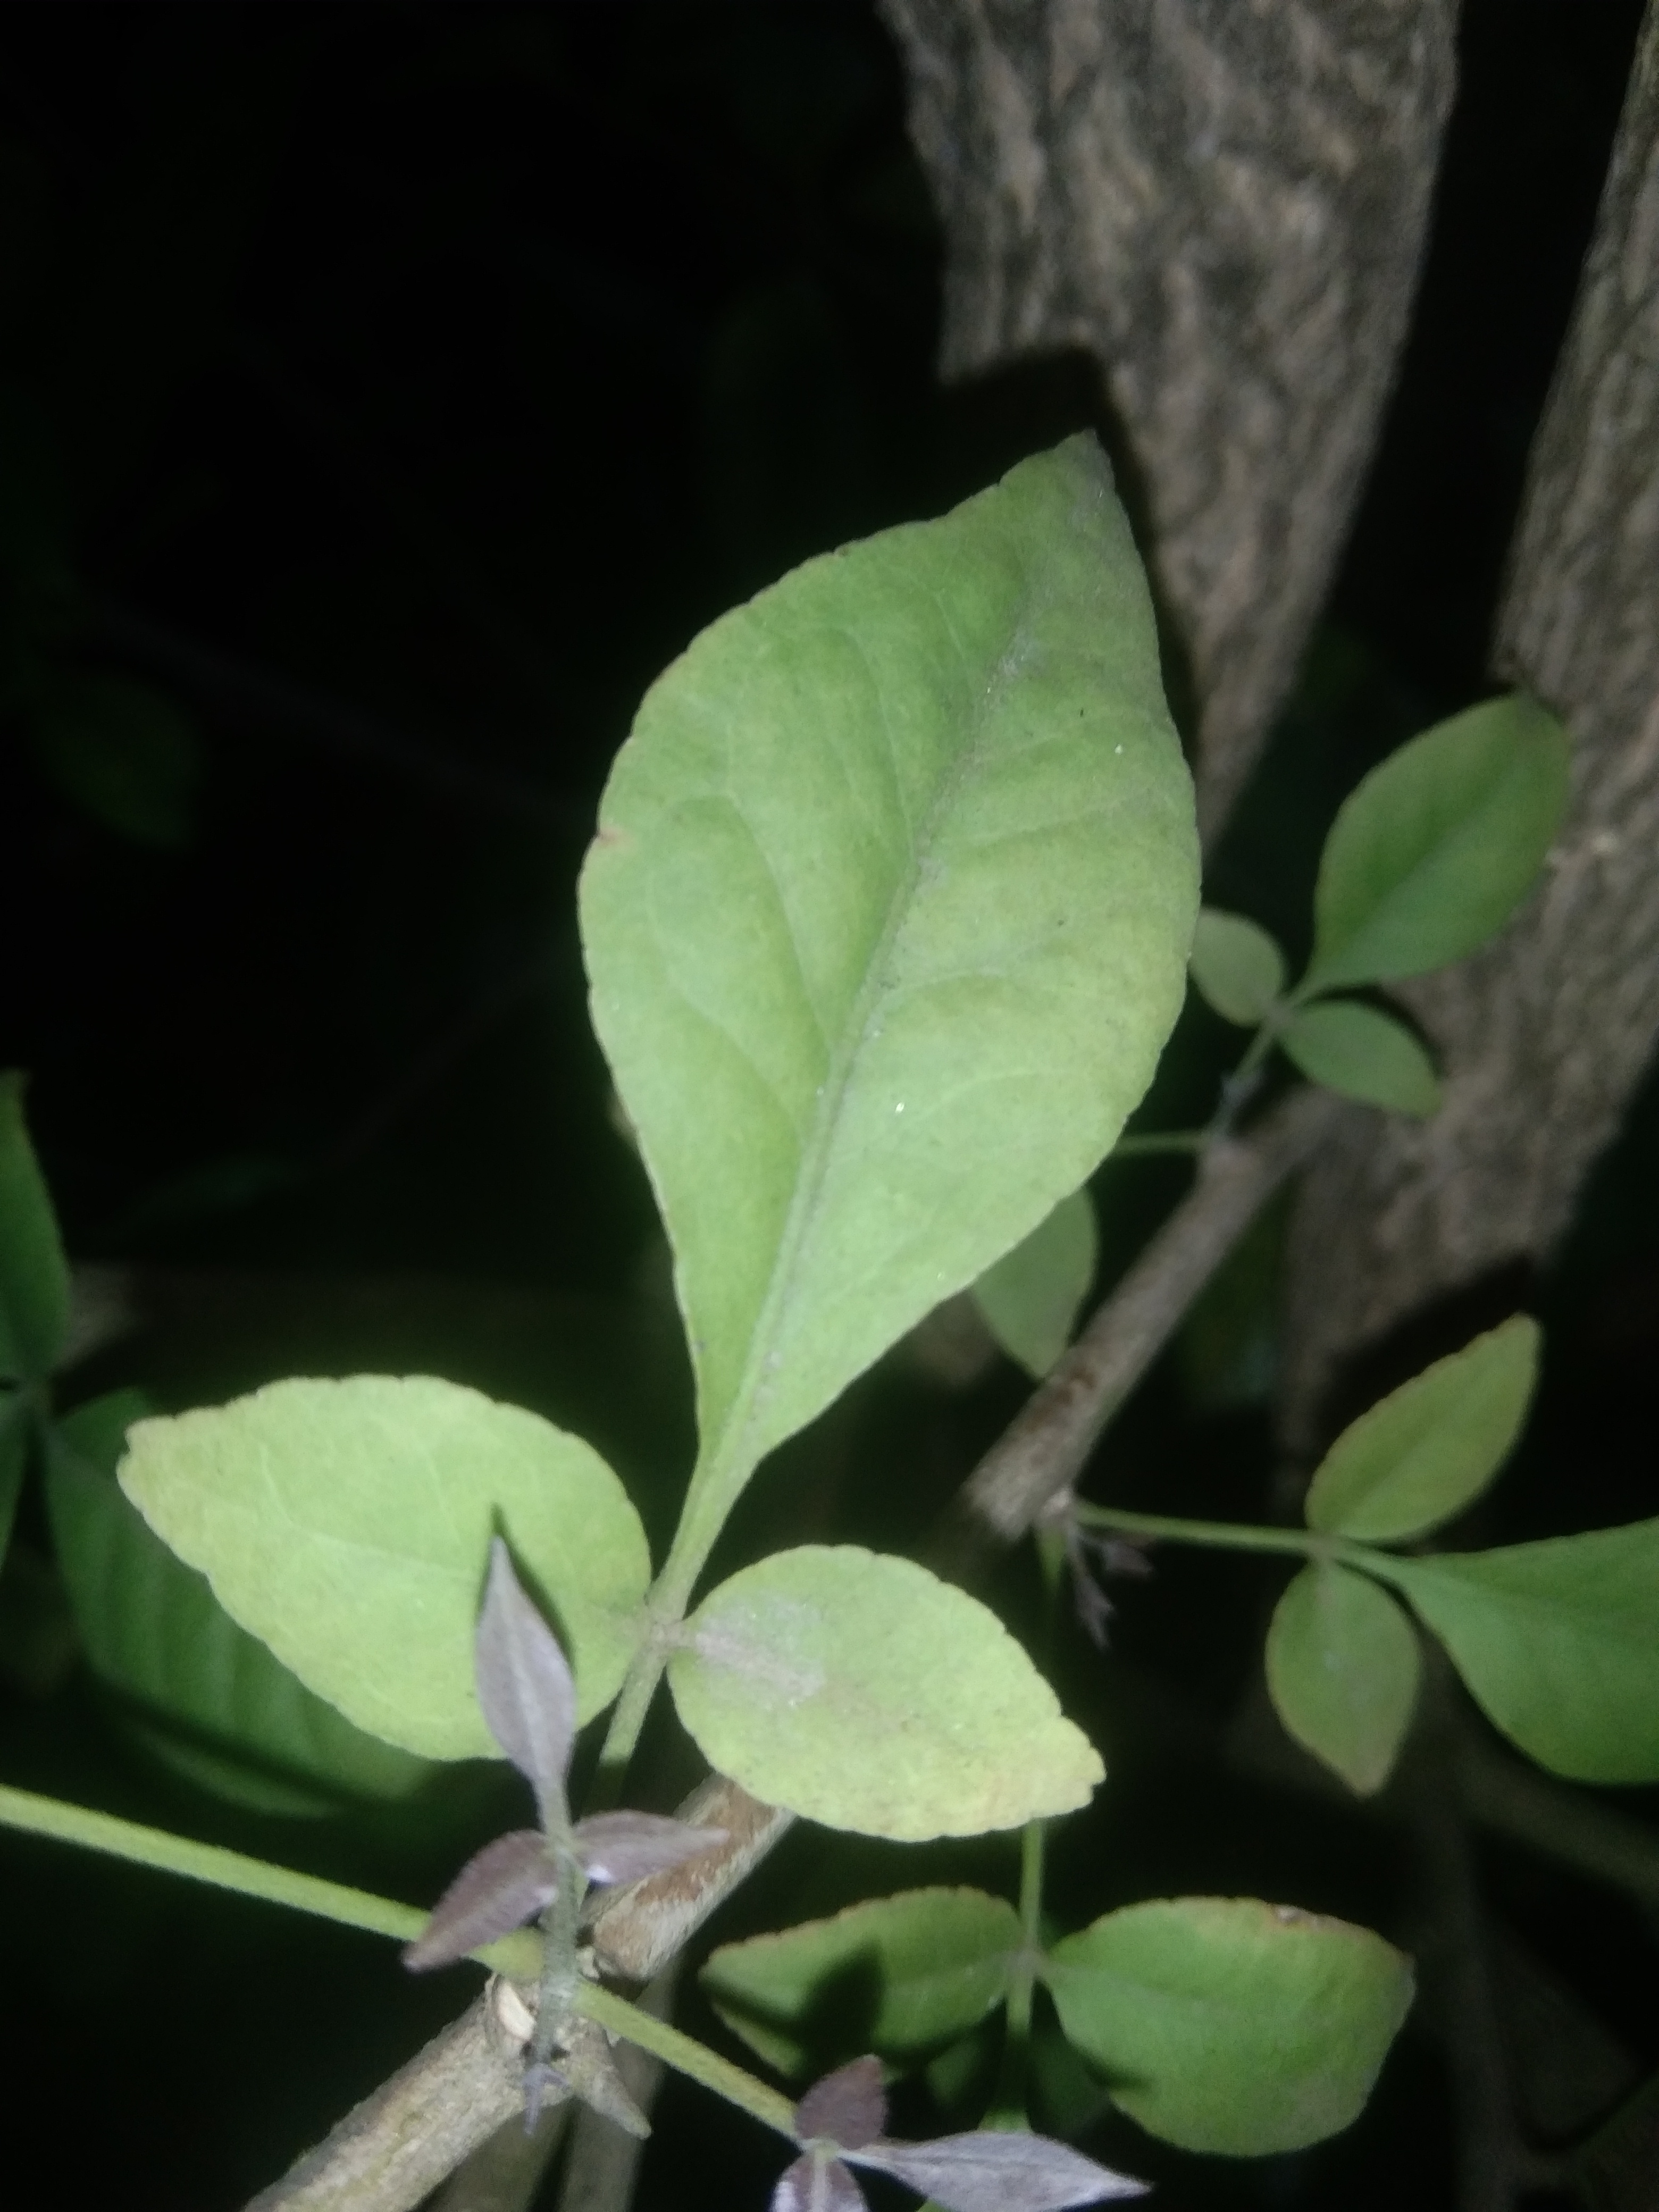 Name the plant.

wood apple
